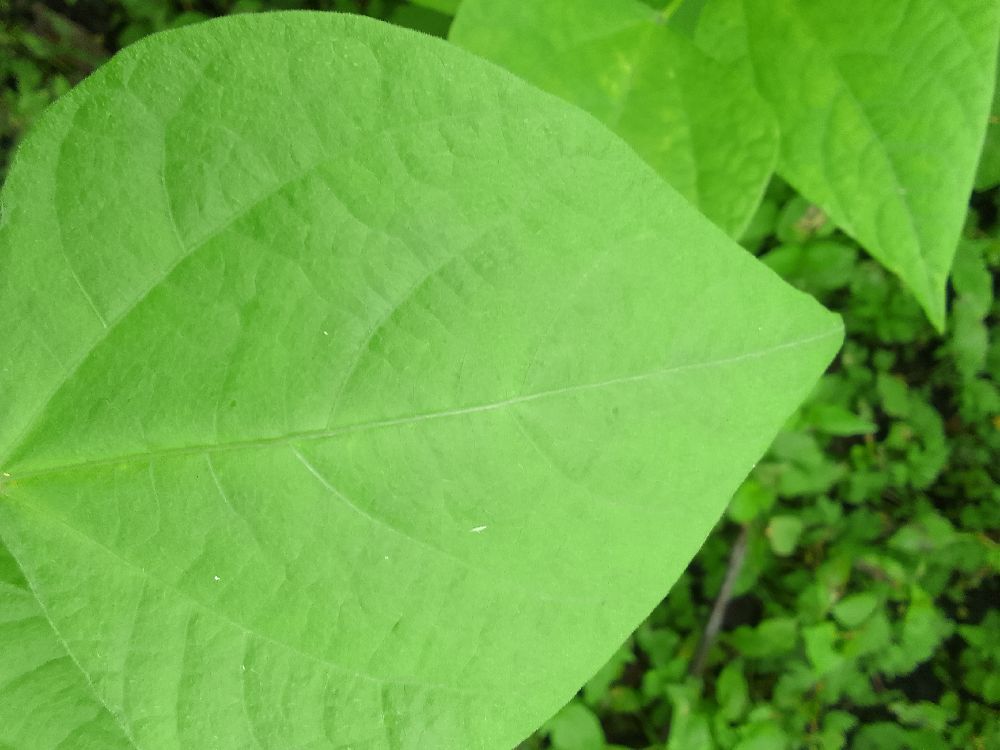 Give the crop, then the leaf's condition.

common bean, healthy
